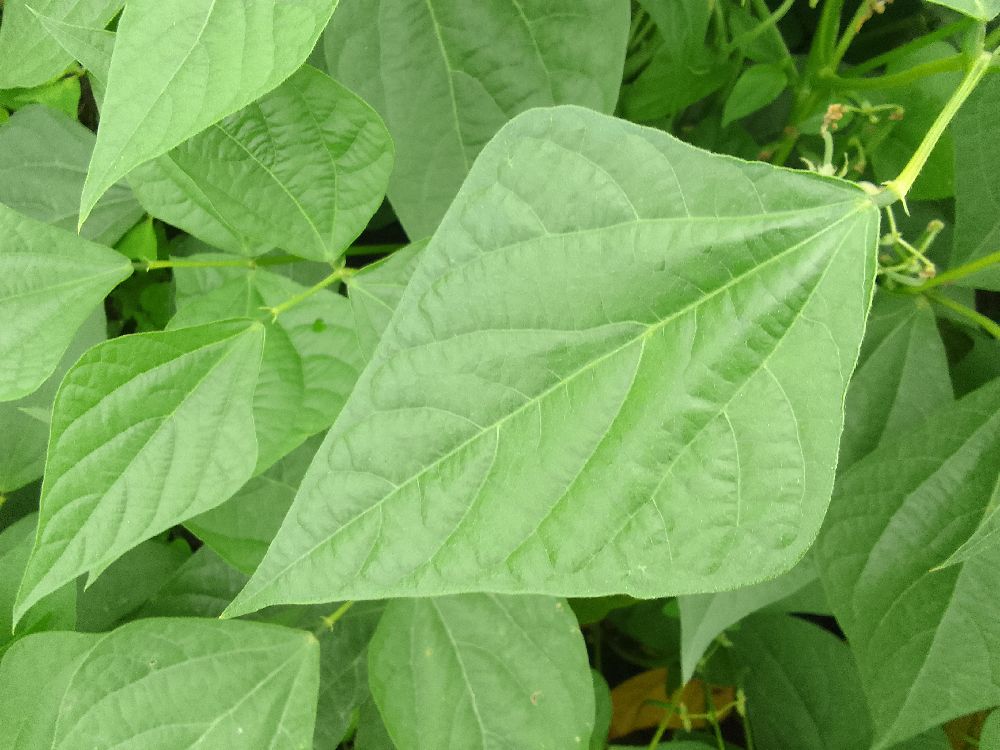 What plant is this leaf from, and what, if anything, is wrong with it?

common bean, healthy
